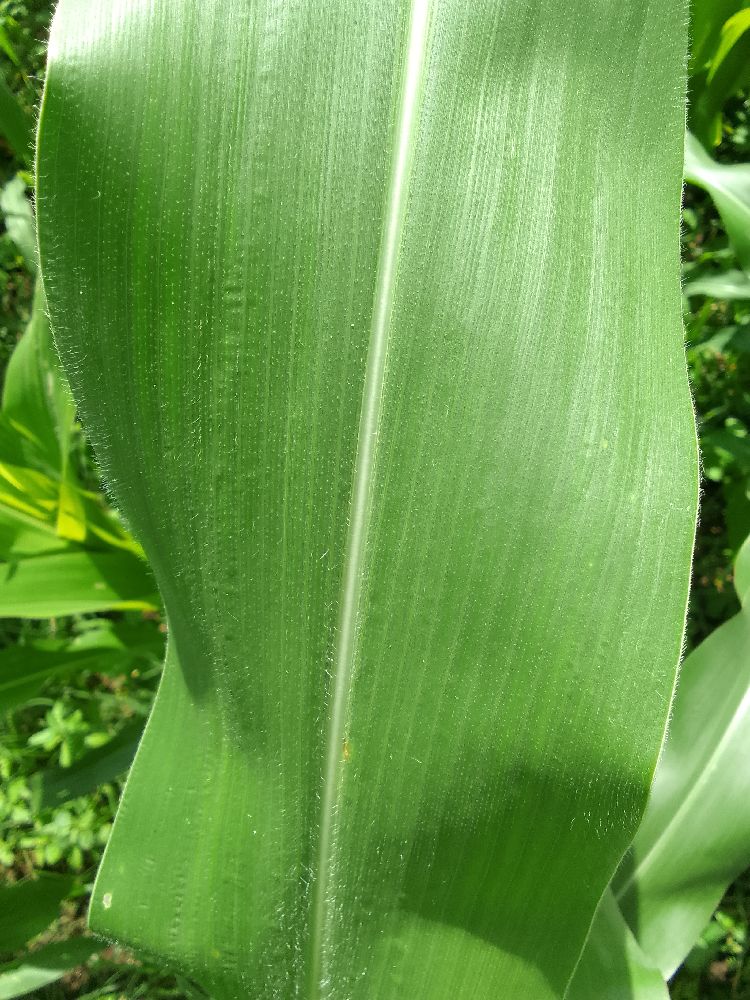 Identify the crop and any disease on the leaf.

maize, healthy
